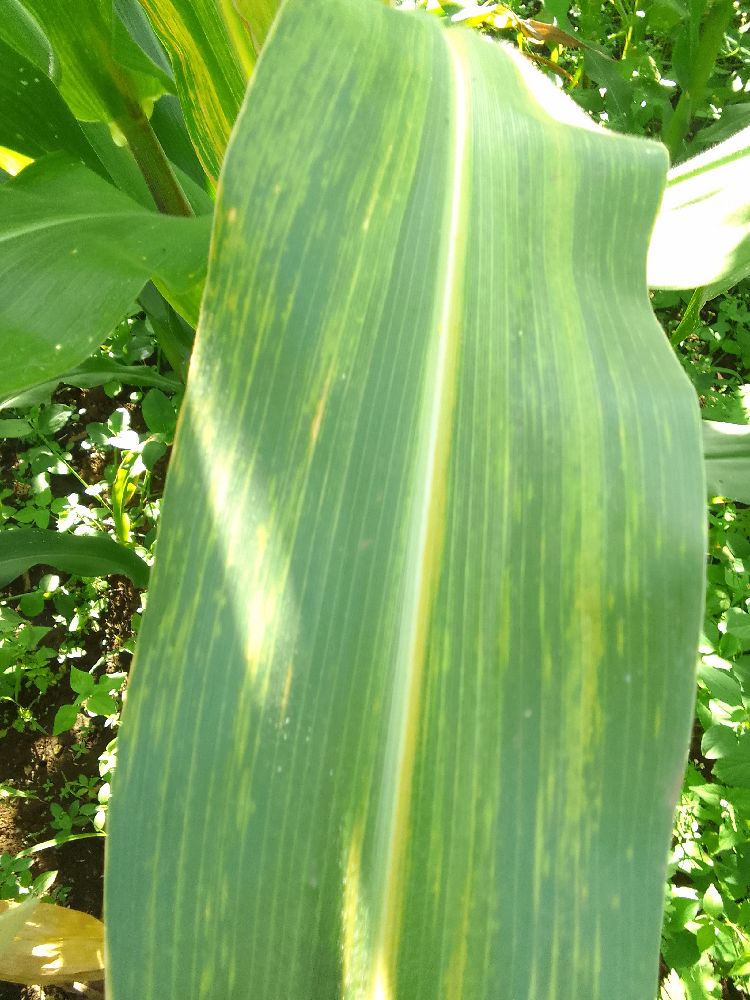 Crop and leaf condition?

maize, maize lethal necrosis
